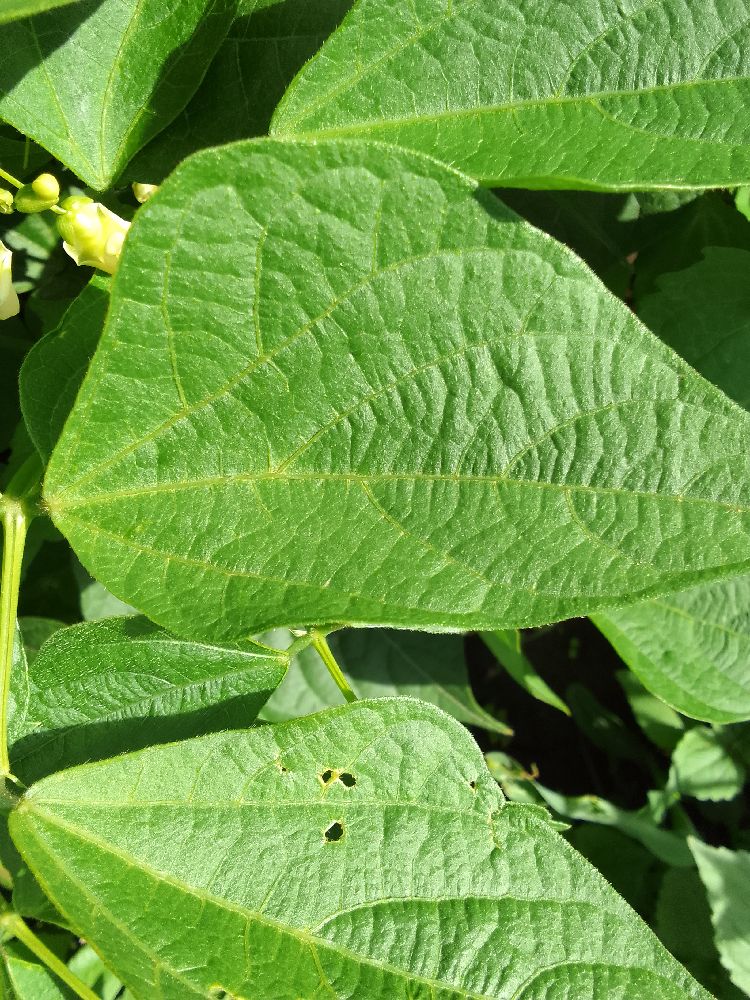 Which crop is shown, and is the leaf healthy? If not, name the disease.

common bean, healthy
